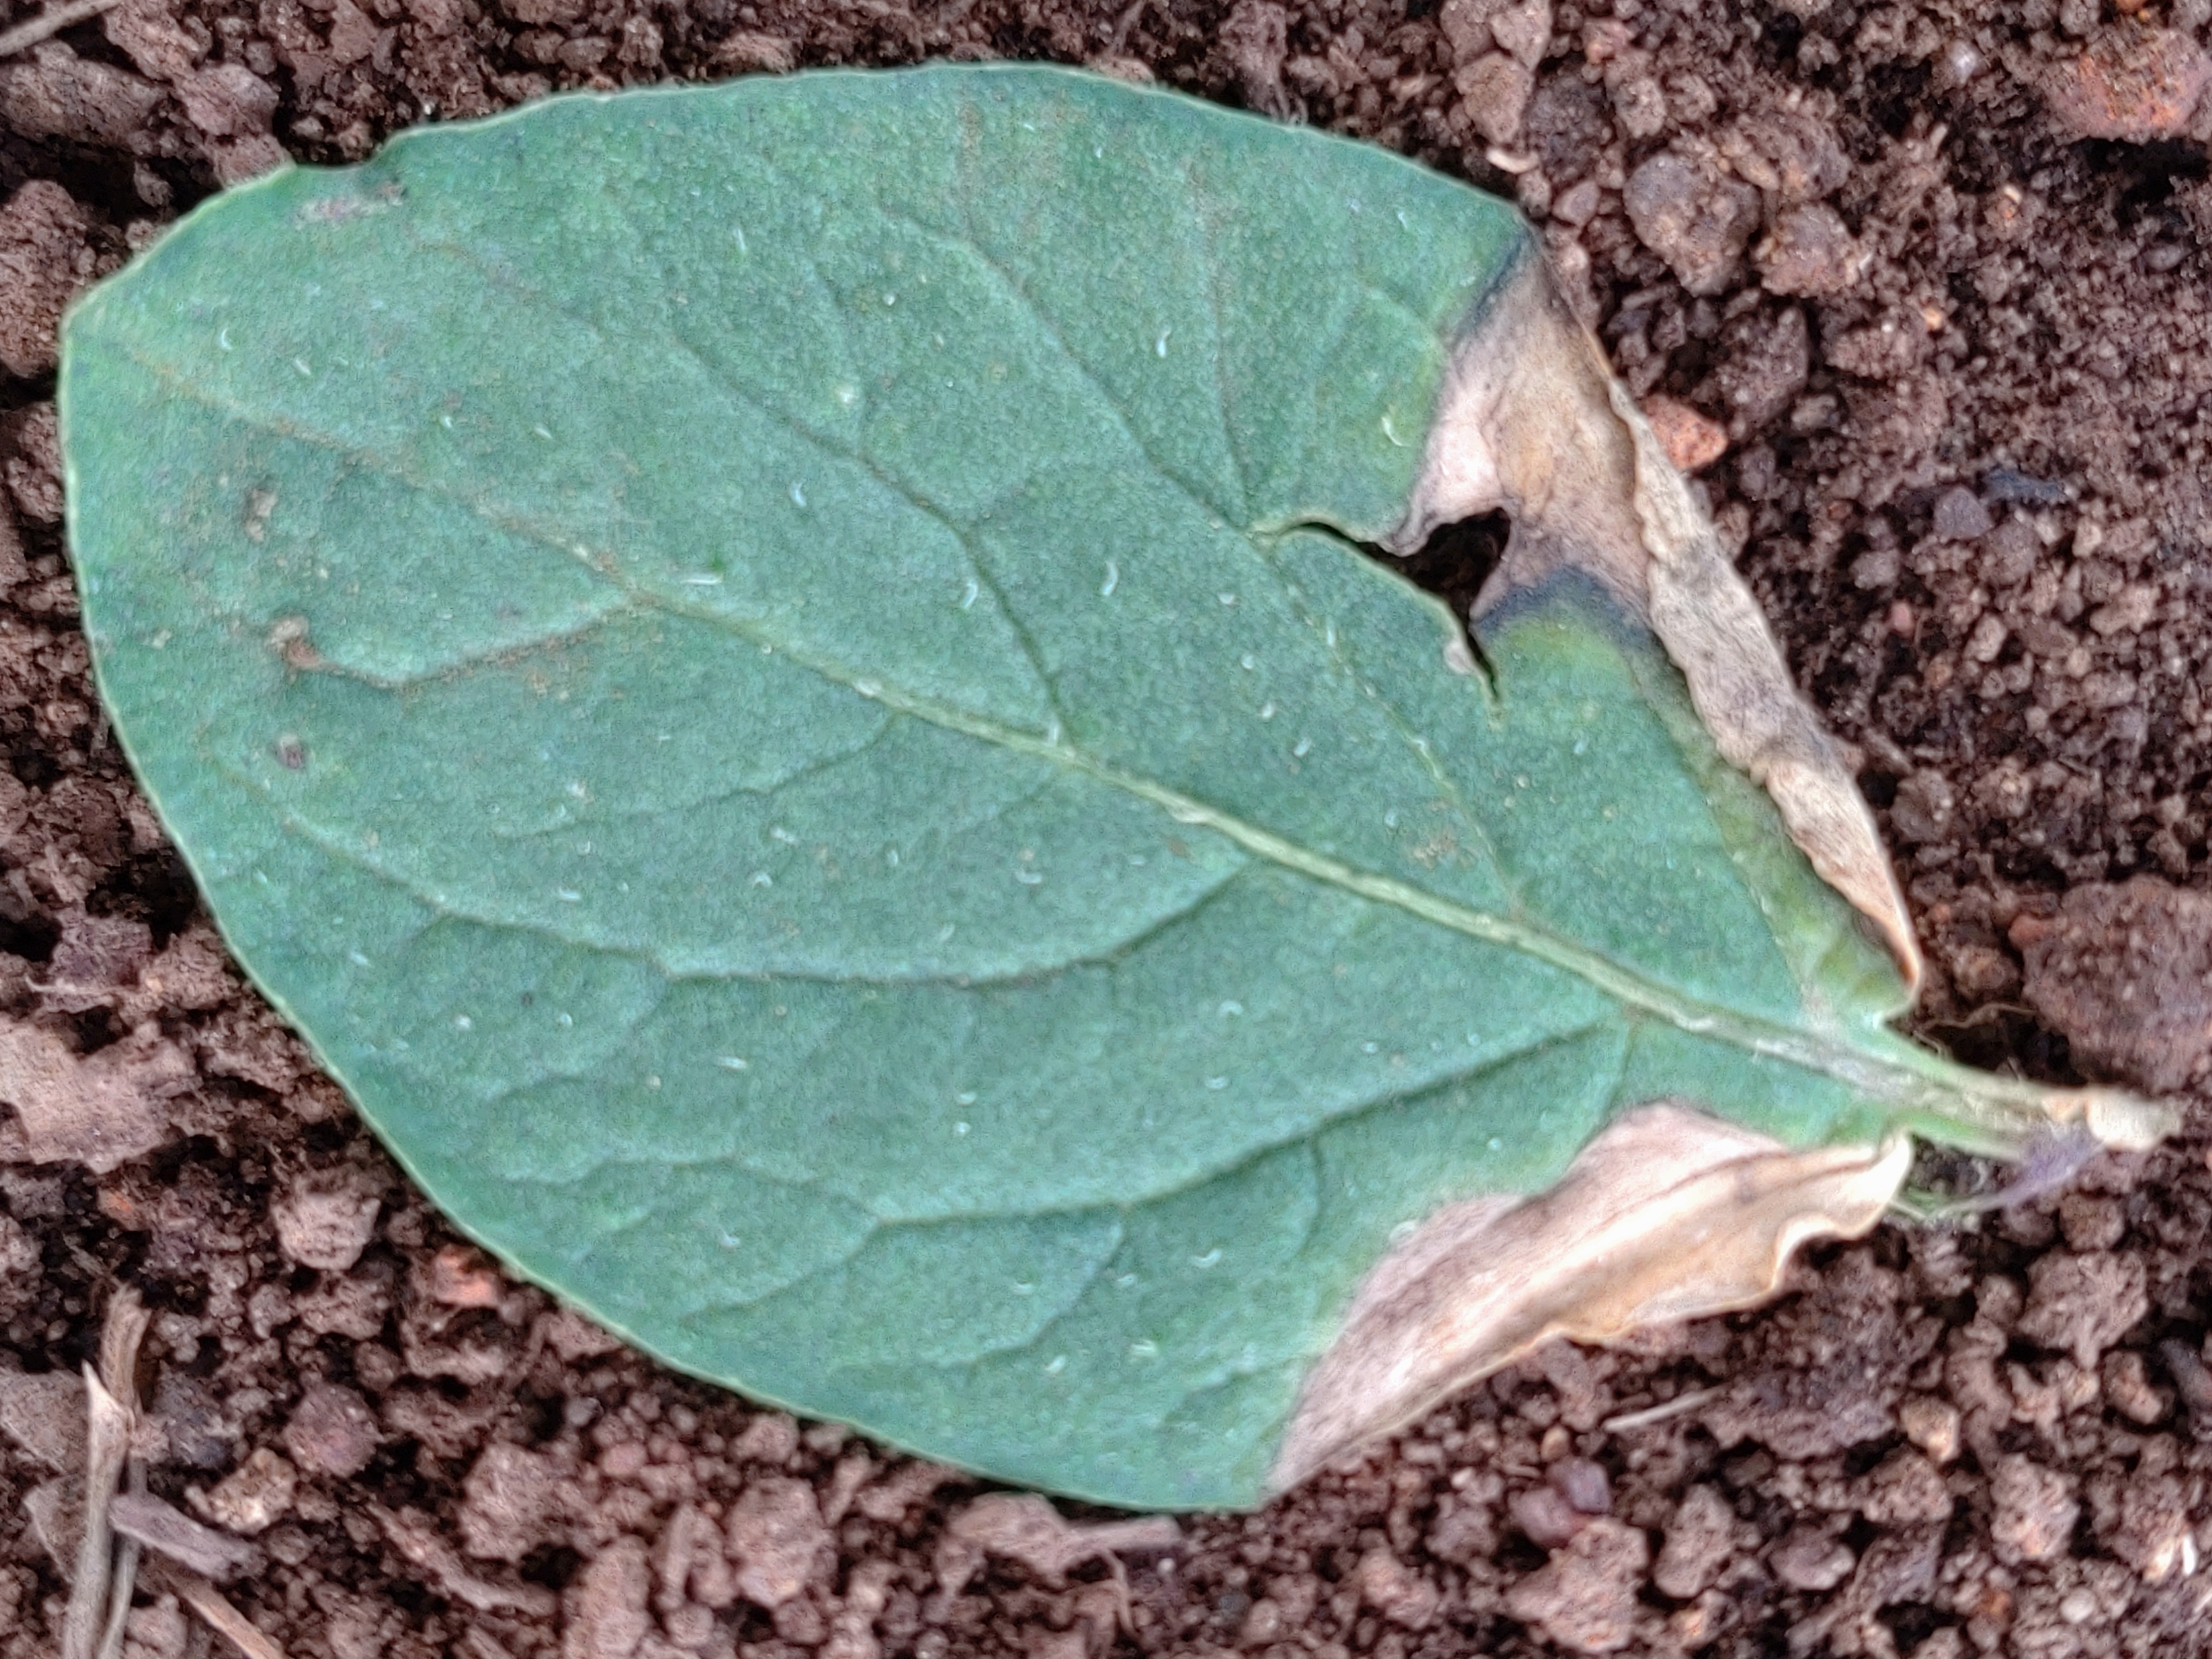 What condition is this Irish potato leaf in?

early blight
